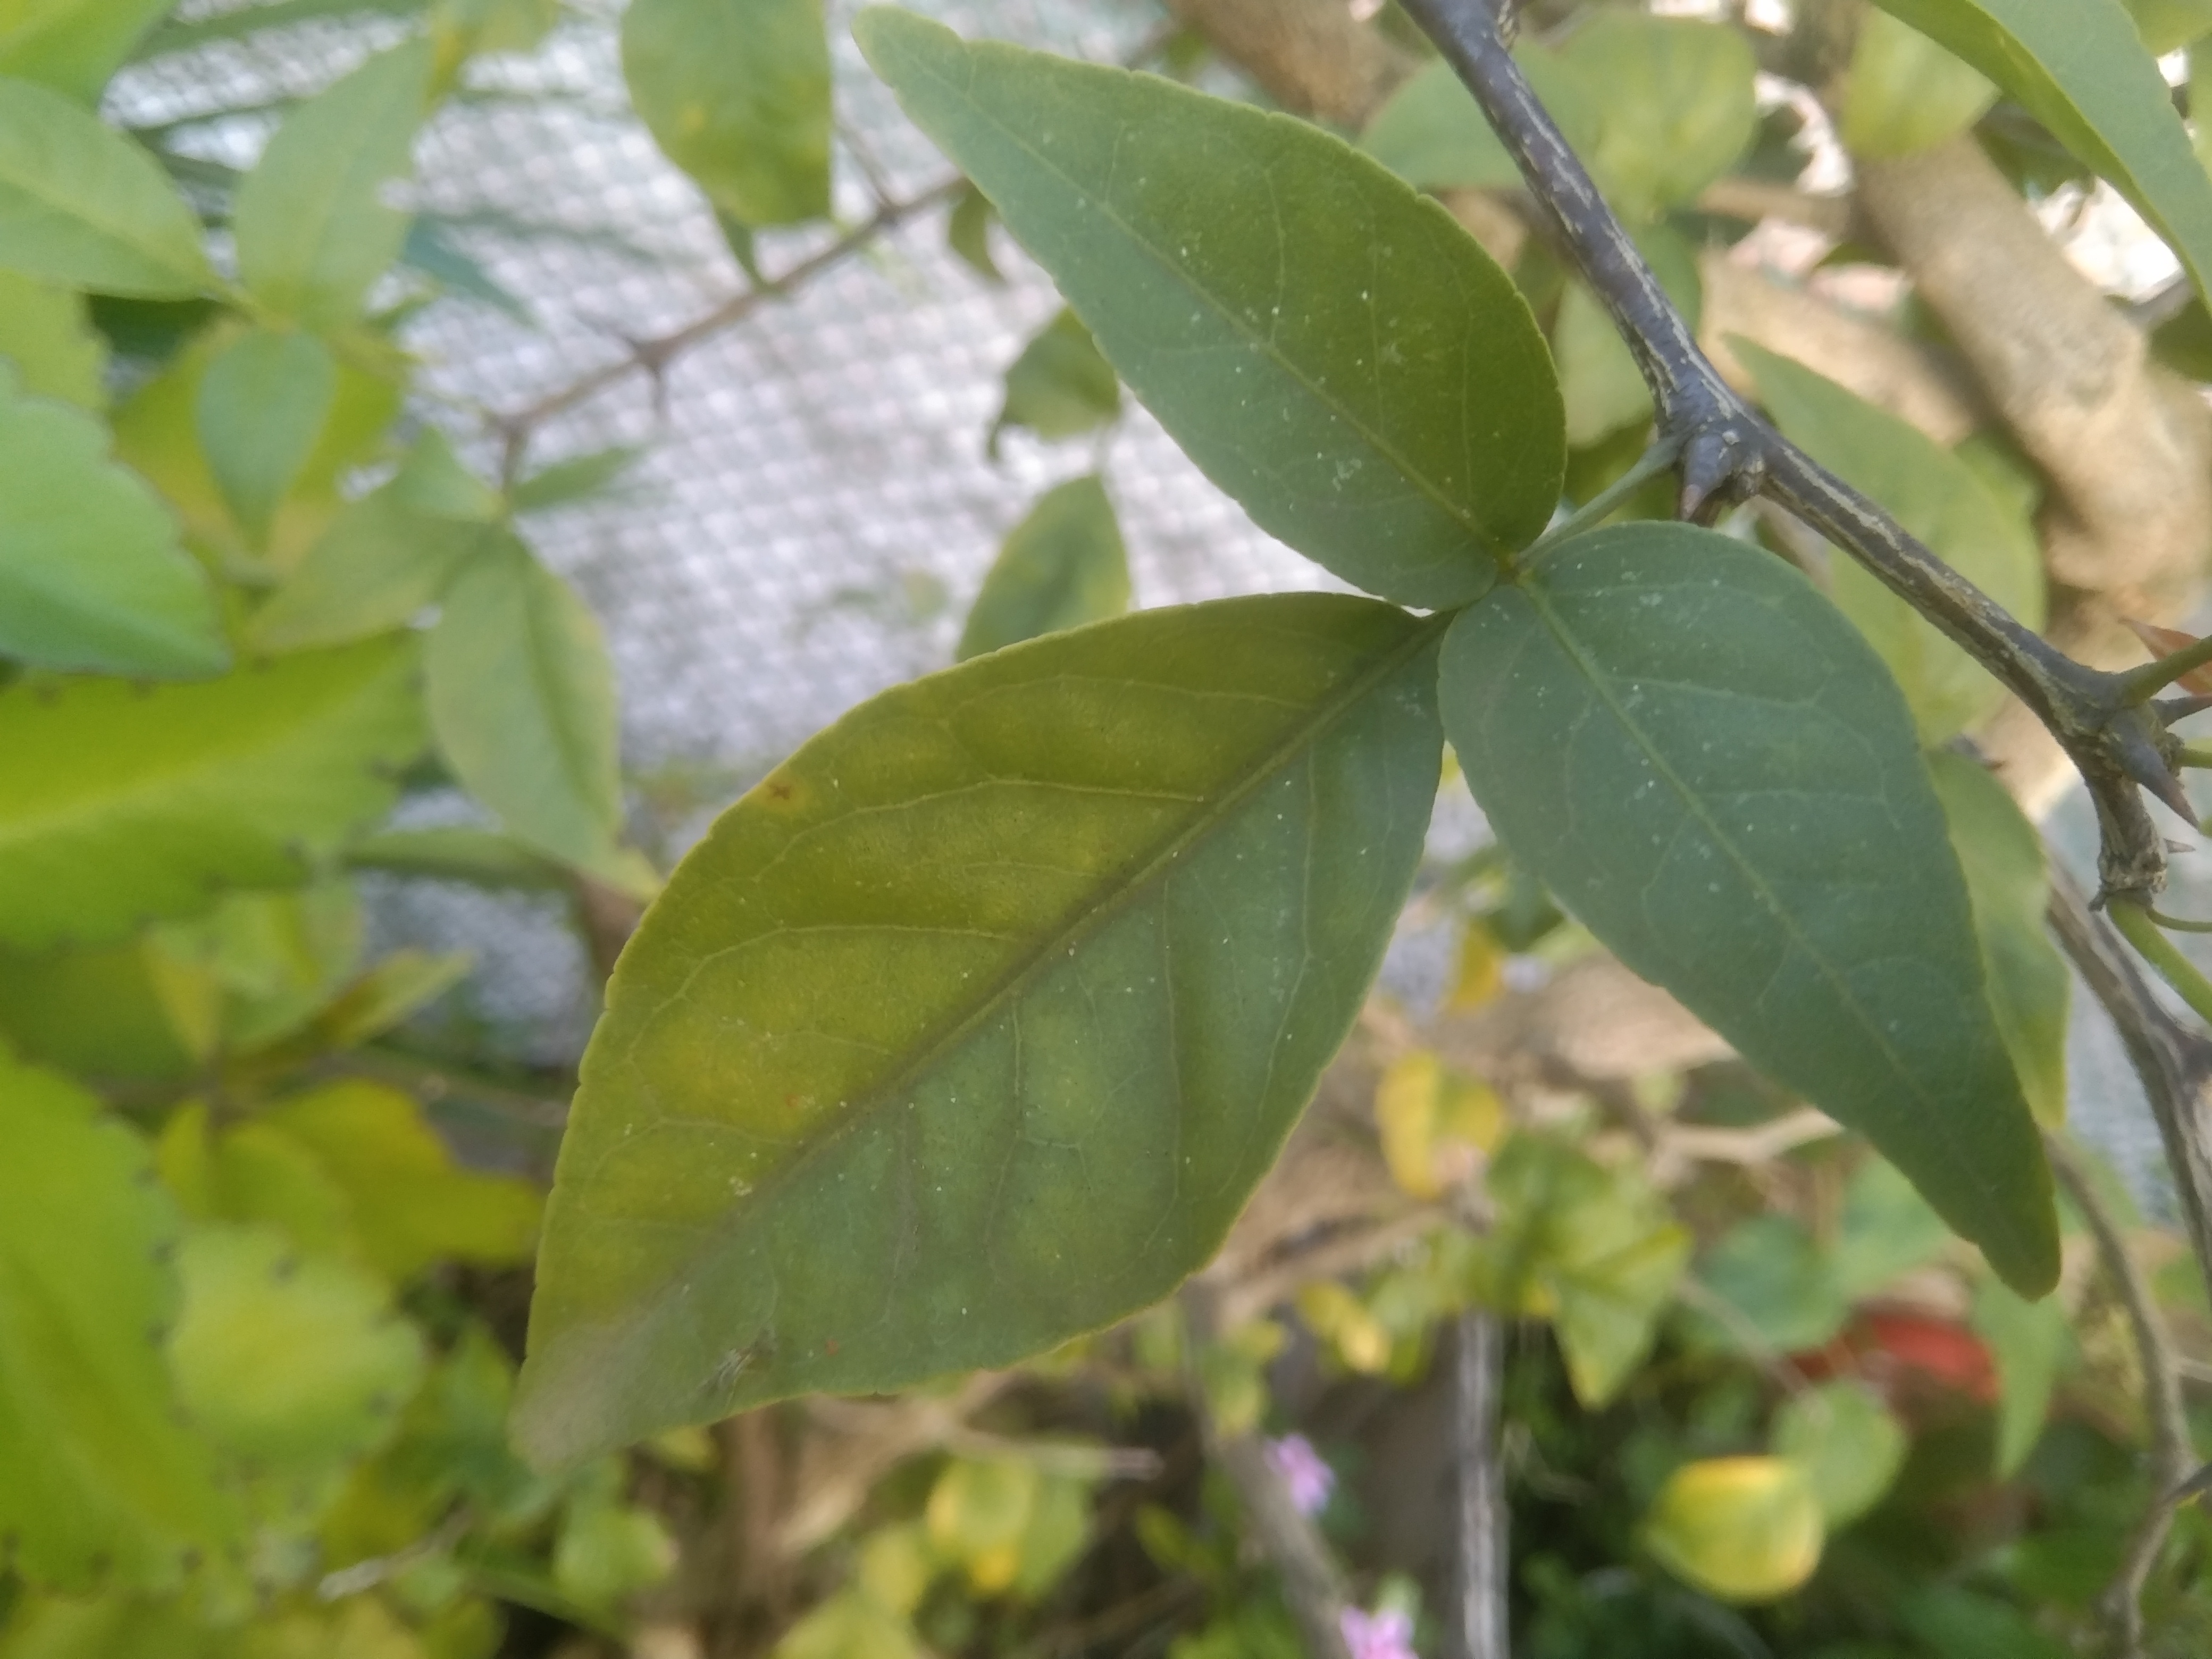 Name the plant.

wood apple
